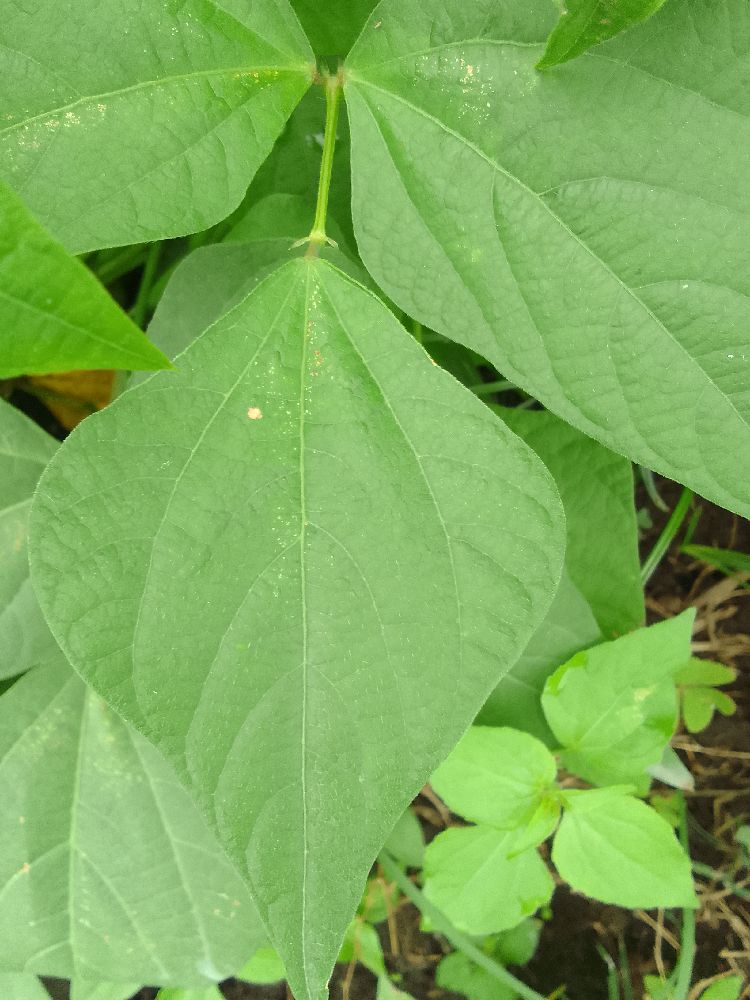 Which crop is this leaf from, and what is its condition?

common bean, healthy
